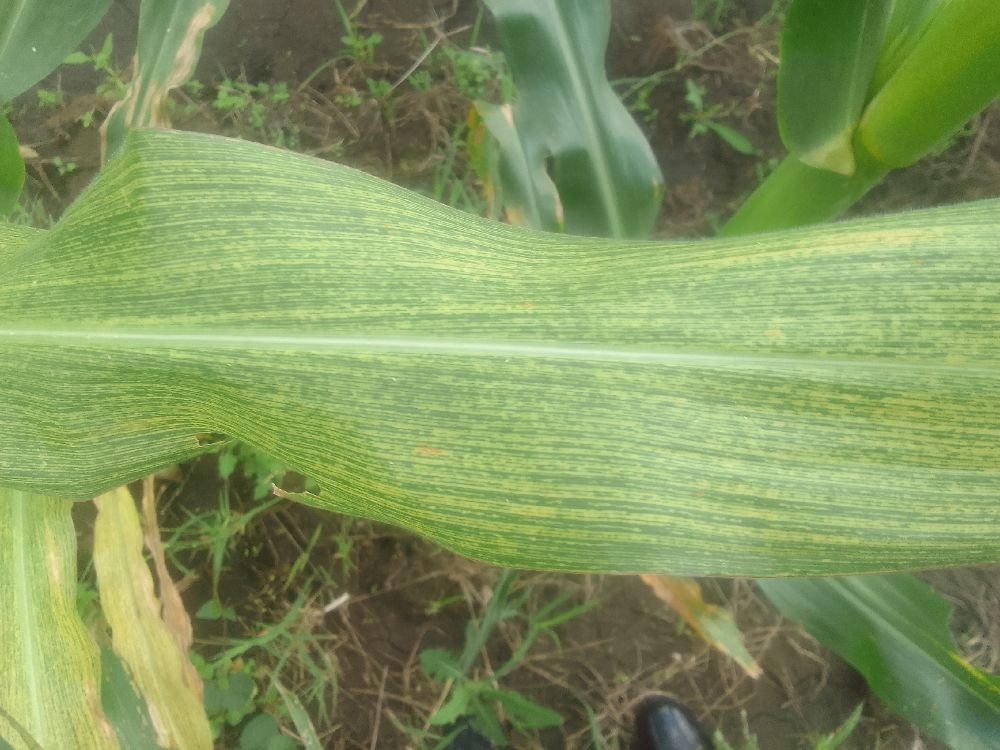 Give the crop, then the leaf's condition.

maize, maize streak virus
